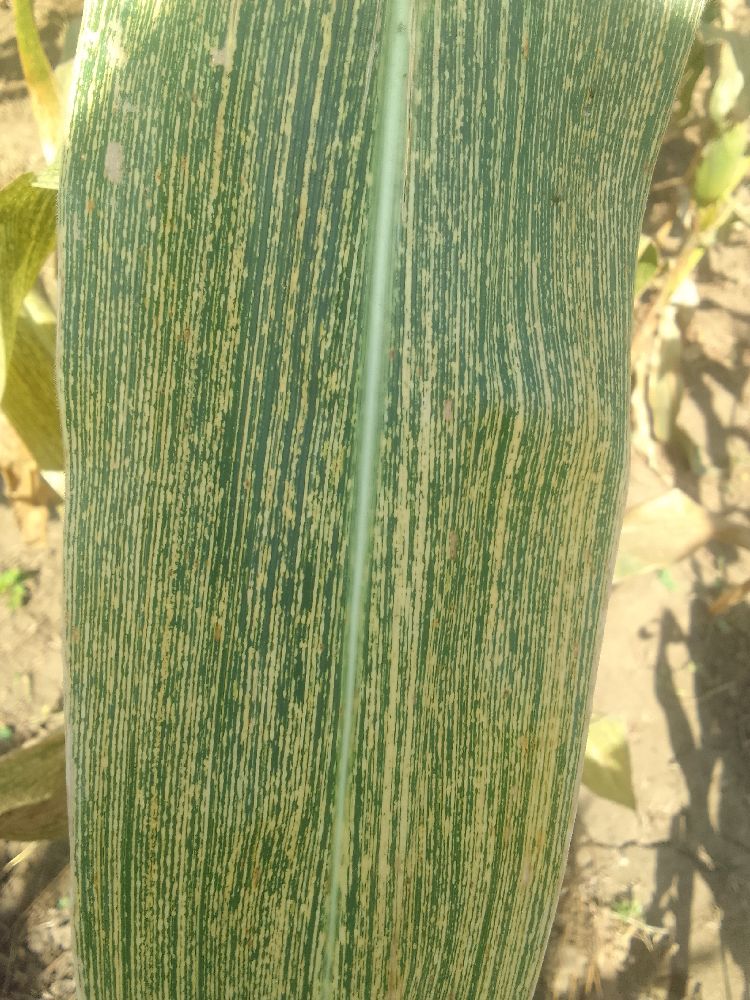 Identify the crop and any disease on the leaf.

maize, maize streak virus
